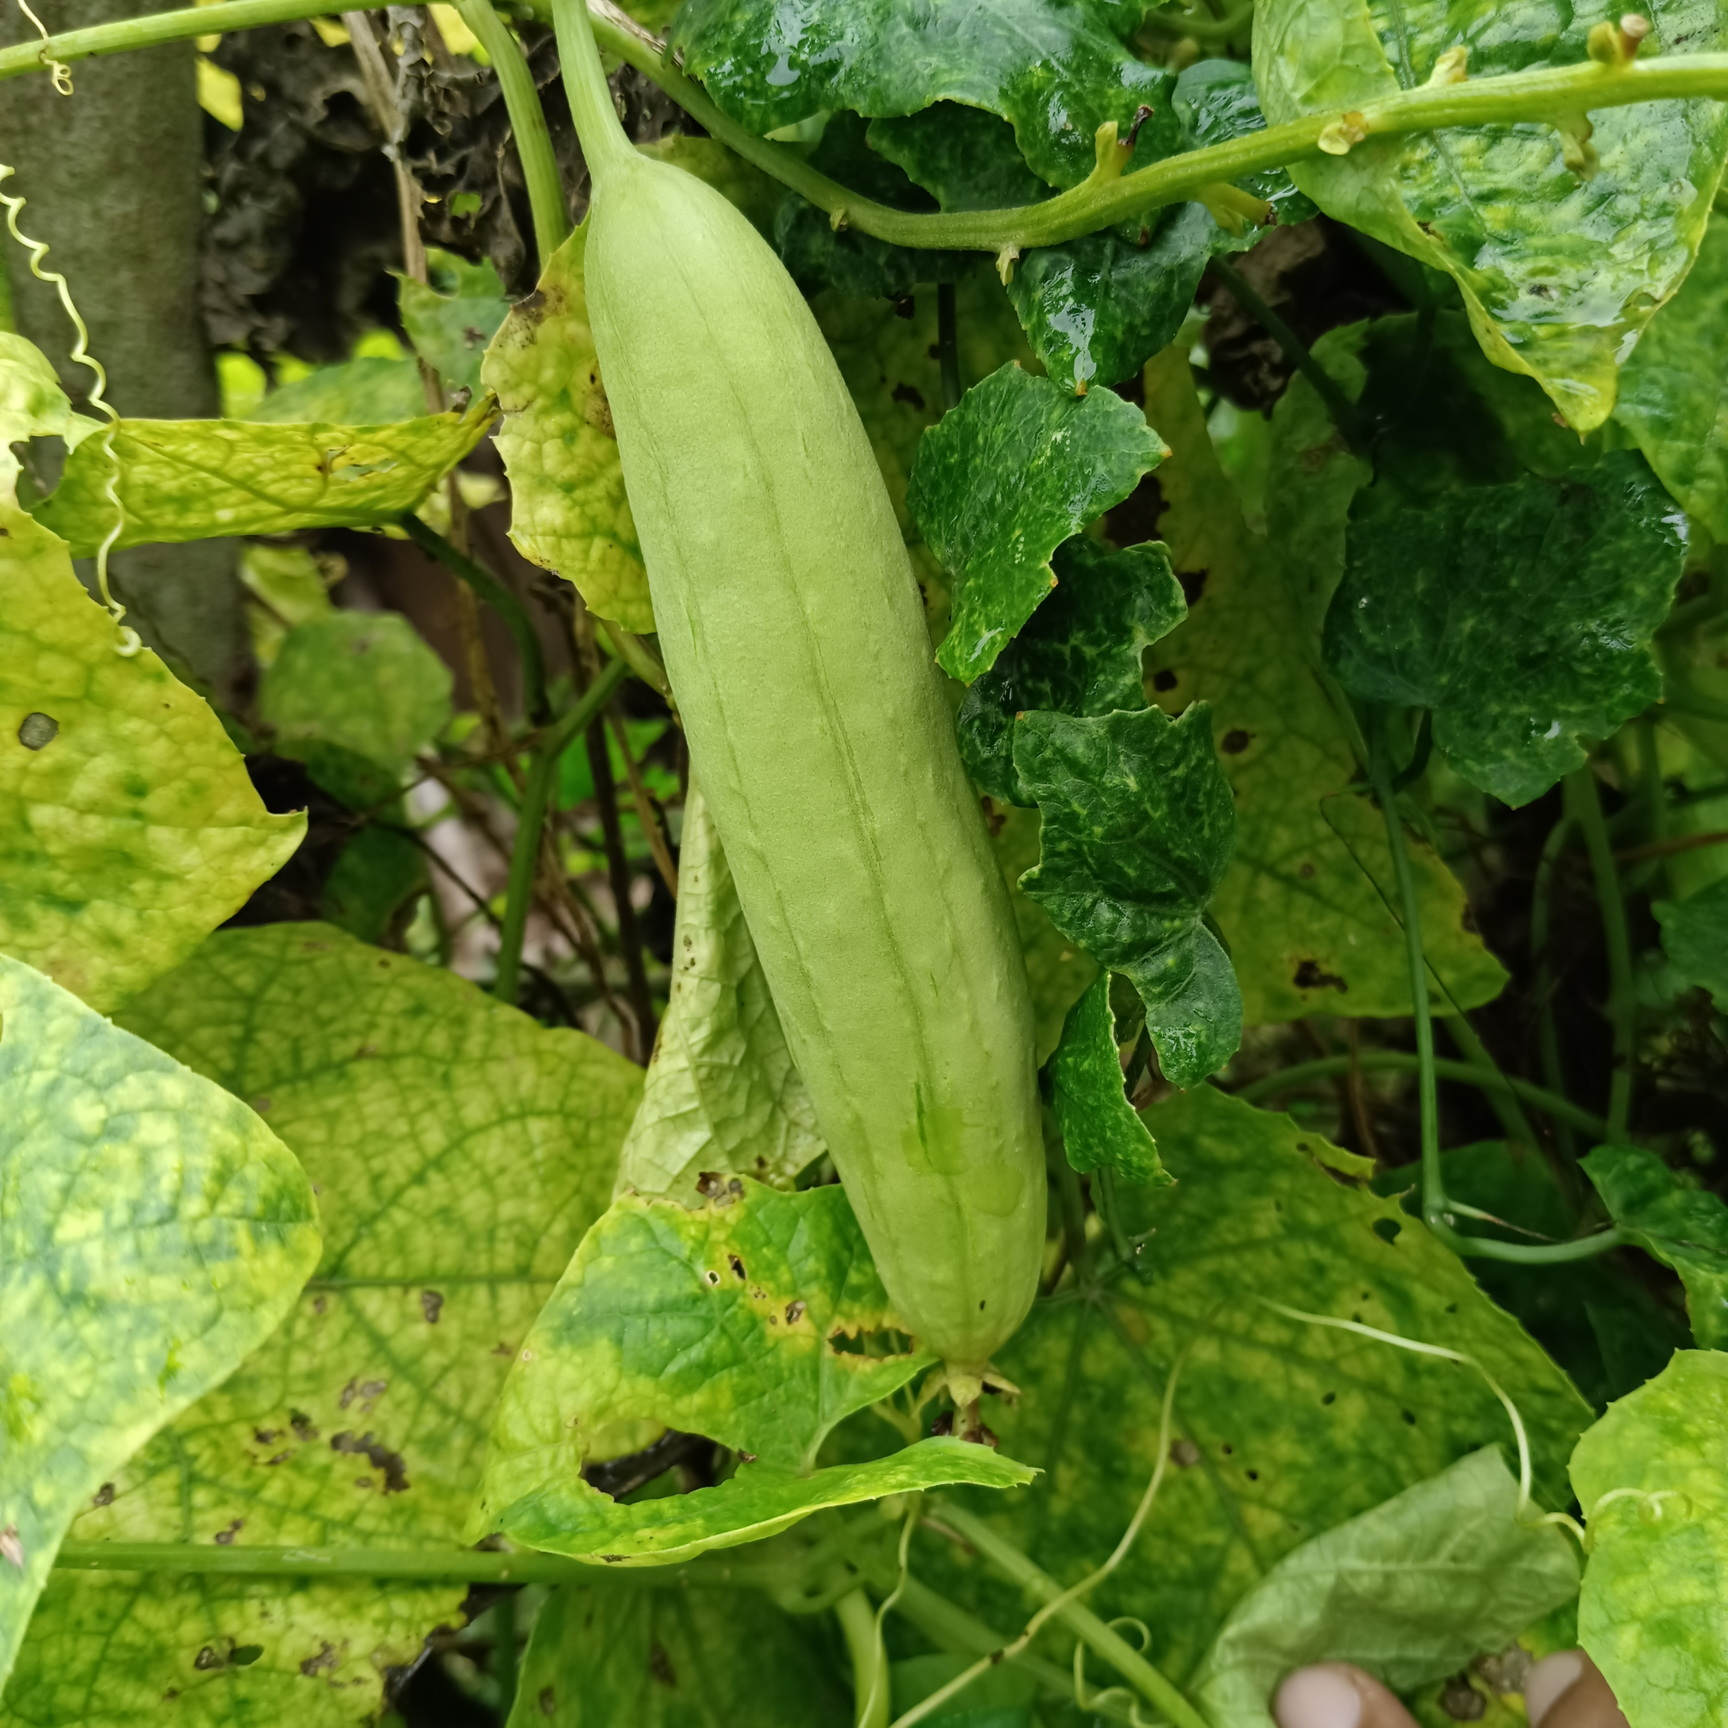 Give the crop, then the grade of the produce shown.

luffa, fresh
